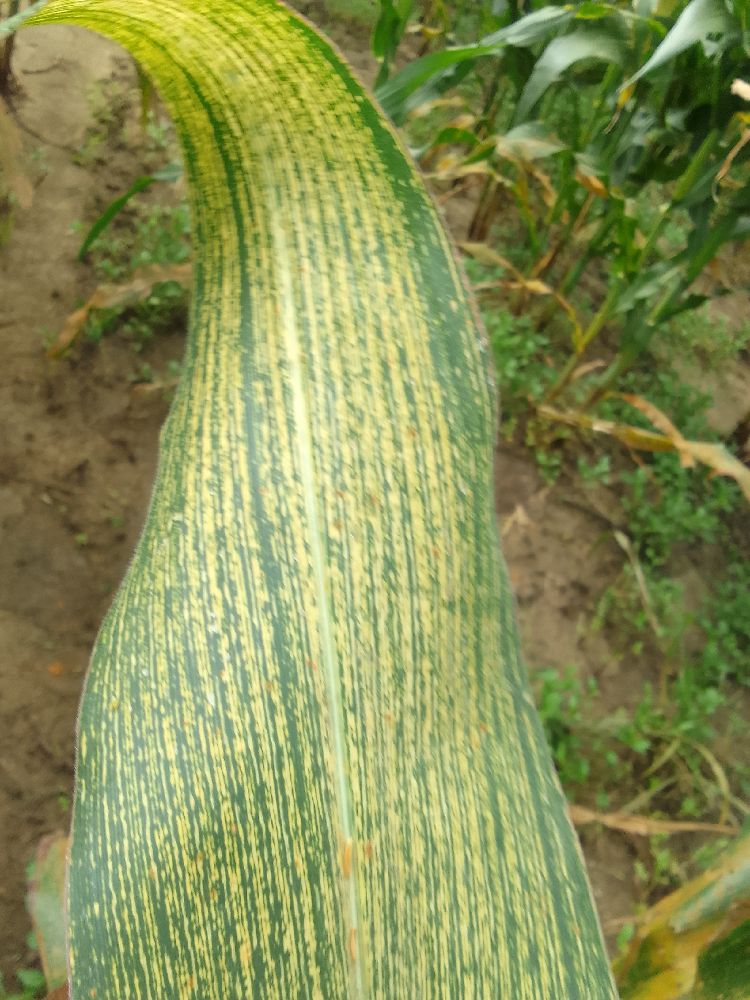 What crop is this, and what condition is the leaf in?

maize, maize streak virus
